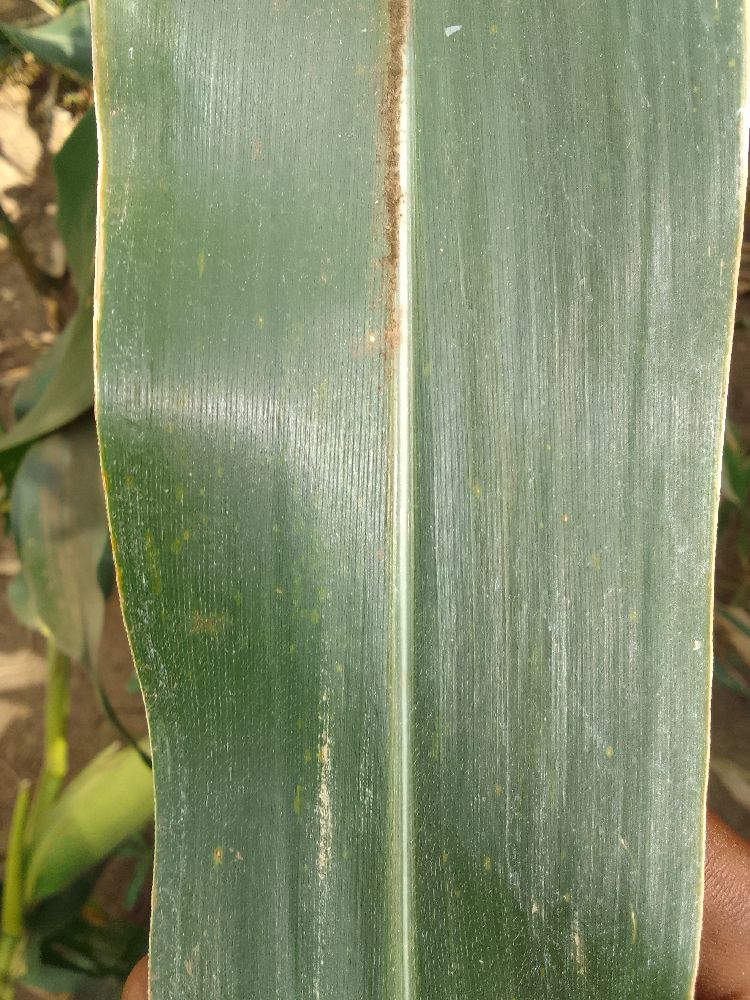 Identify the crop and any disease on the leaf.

maize, healthy
